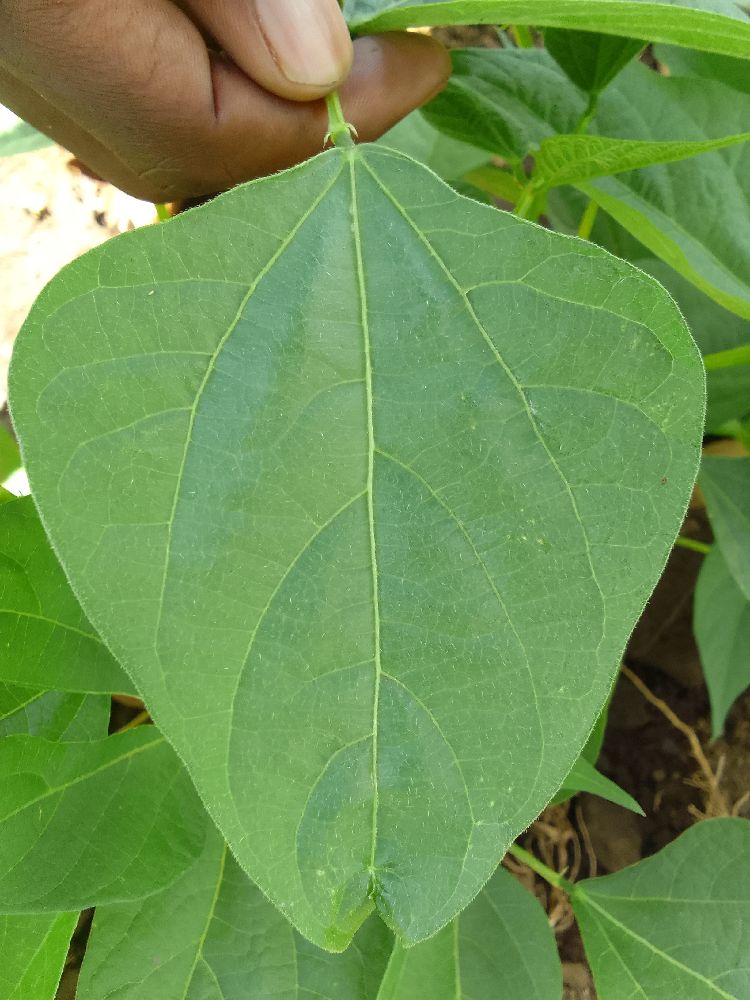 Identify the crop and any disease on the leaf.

common bean, healthy
